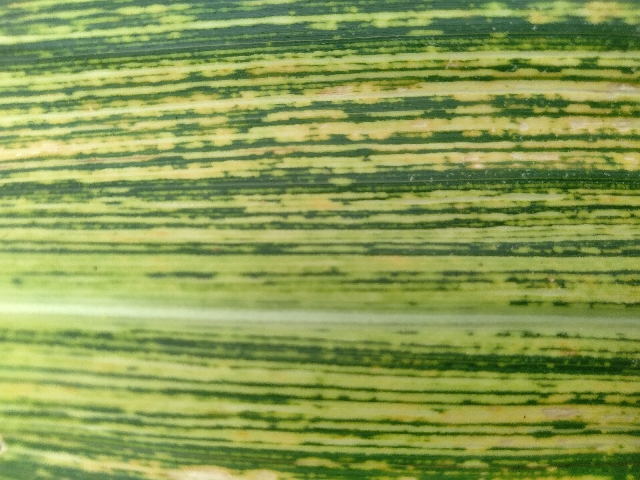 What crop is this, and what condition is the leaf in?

maize, maize streak virus
